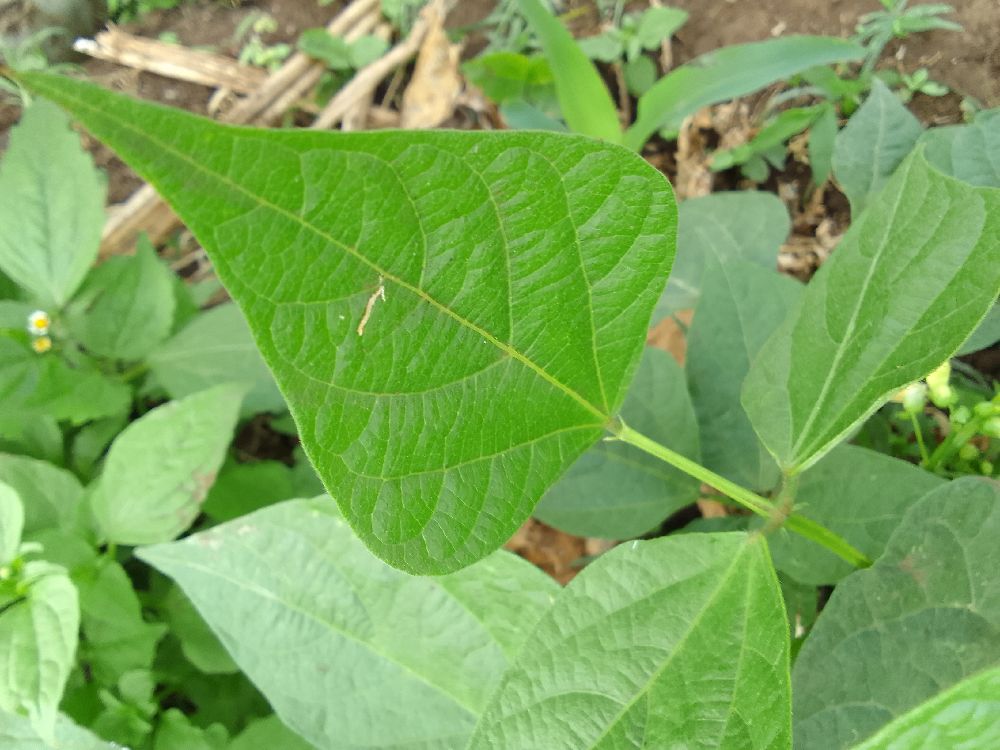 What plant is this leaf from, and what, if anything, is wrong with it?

common bean, healthy
